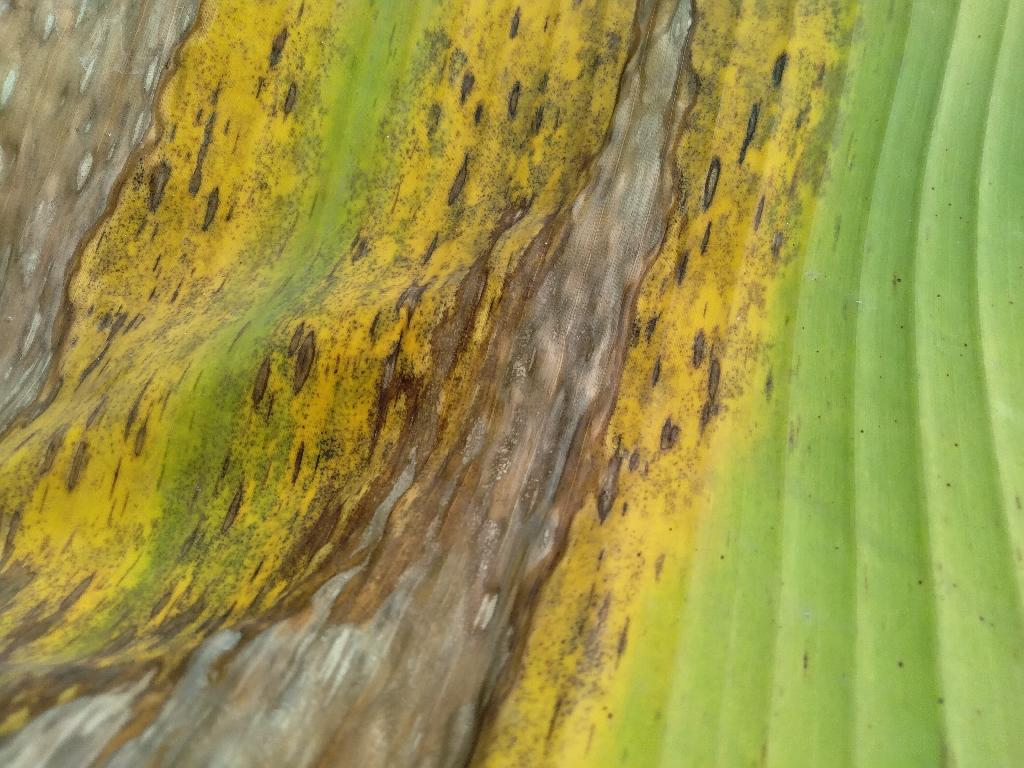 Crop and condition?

banana, black sigatoka
